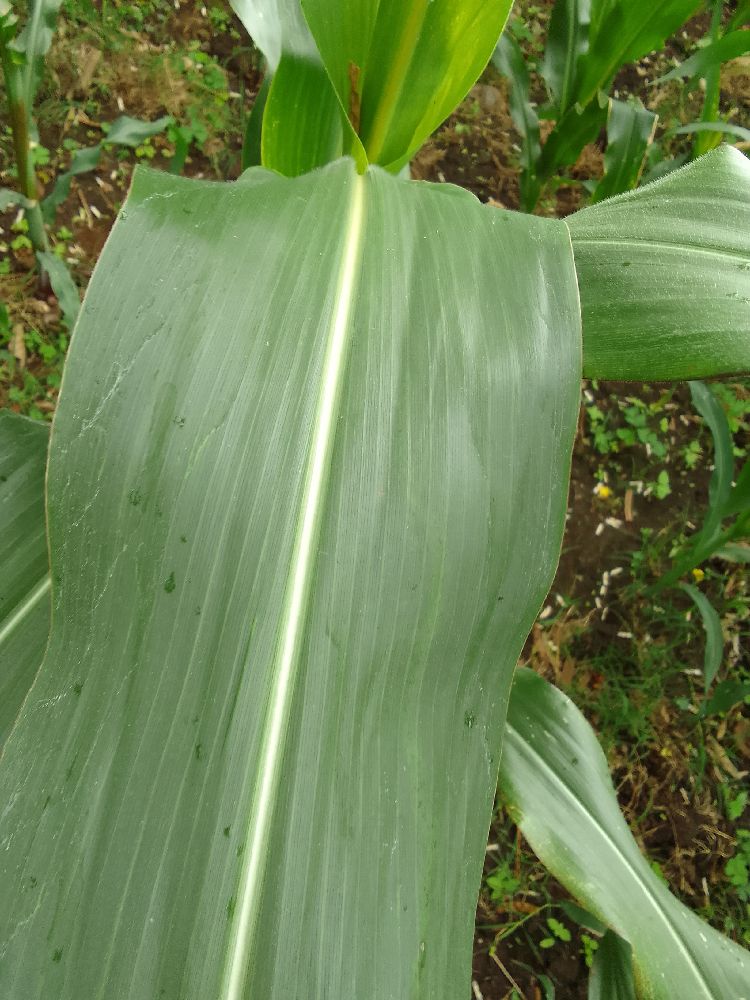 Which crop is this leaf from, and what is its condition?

maize, healthy
